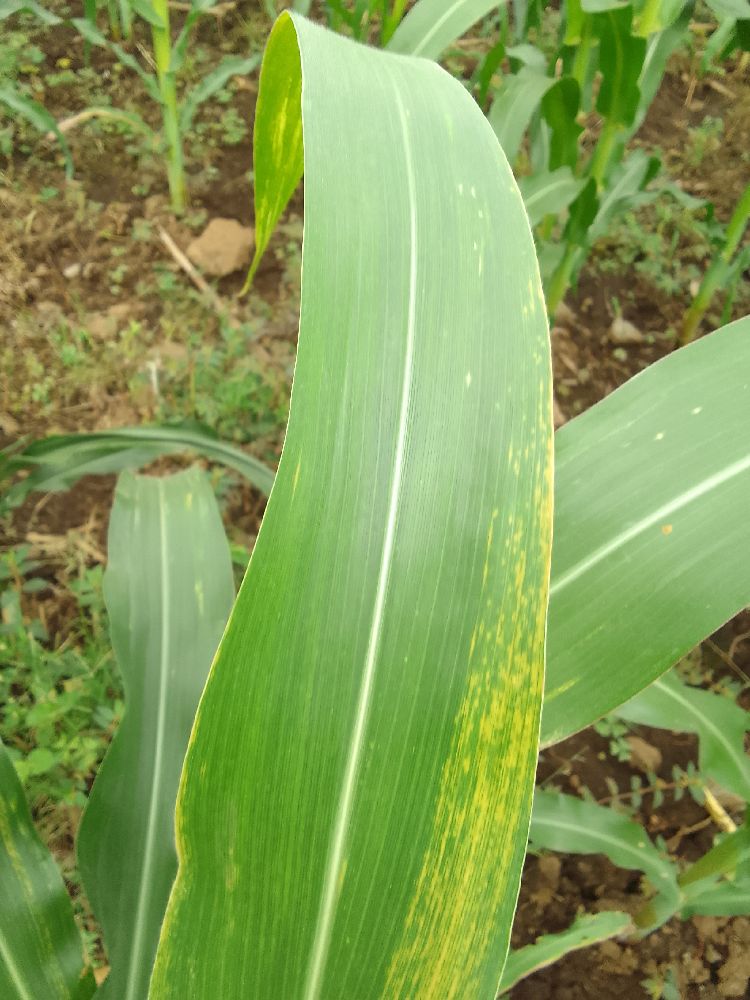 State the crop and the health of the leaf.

maize, maize lethal necrosis
